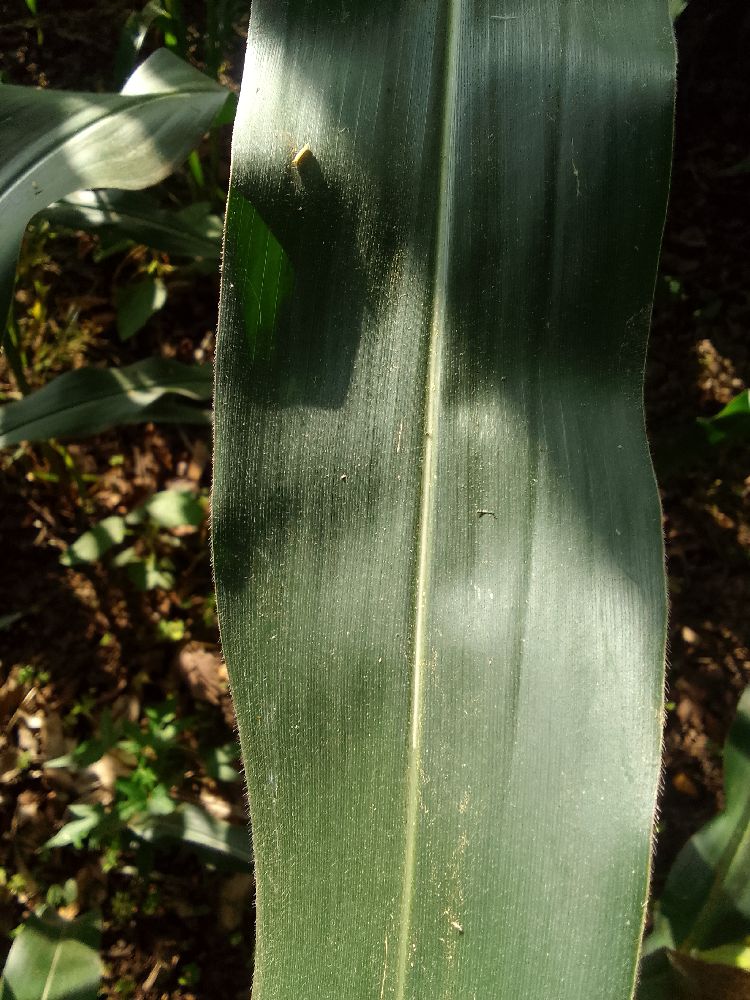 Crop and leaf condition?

maize, healthy
